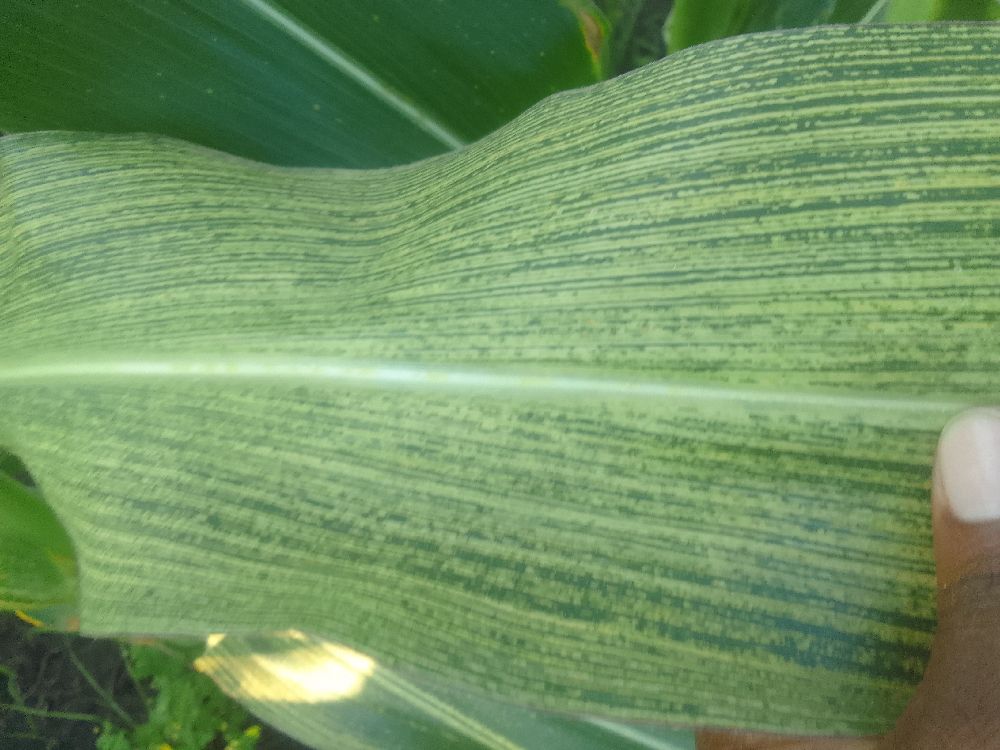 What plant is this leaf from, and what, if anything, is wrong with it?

maize, maize streak virus
